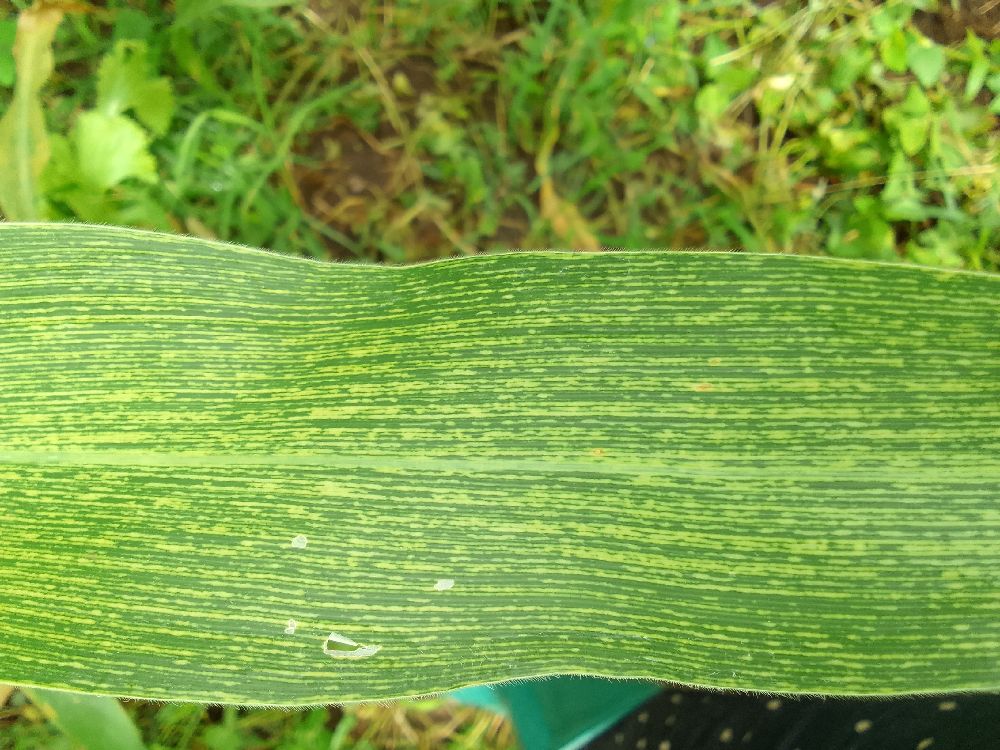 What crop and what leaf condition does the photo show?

maize, maize streak virus
